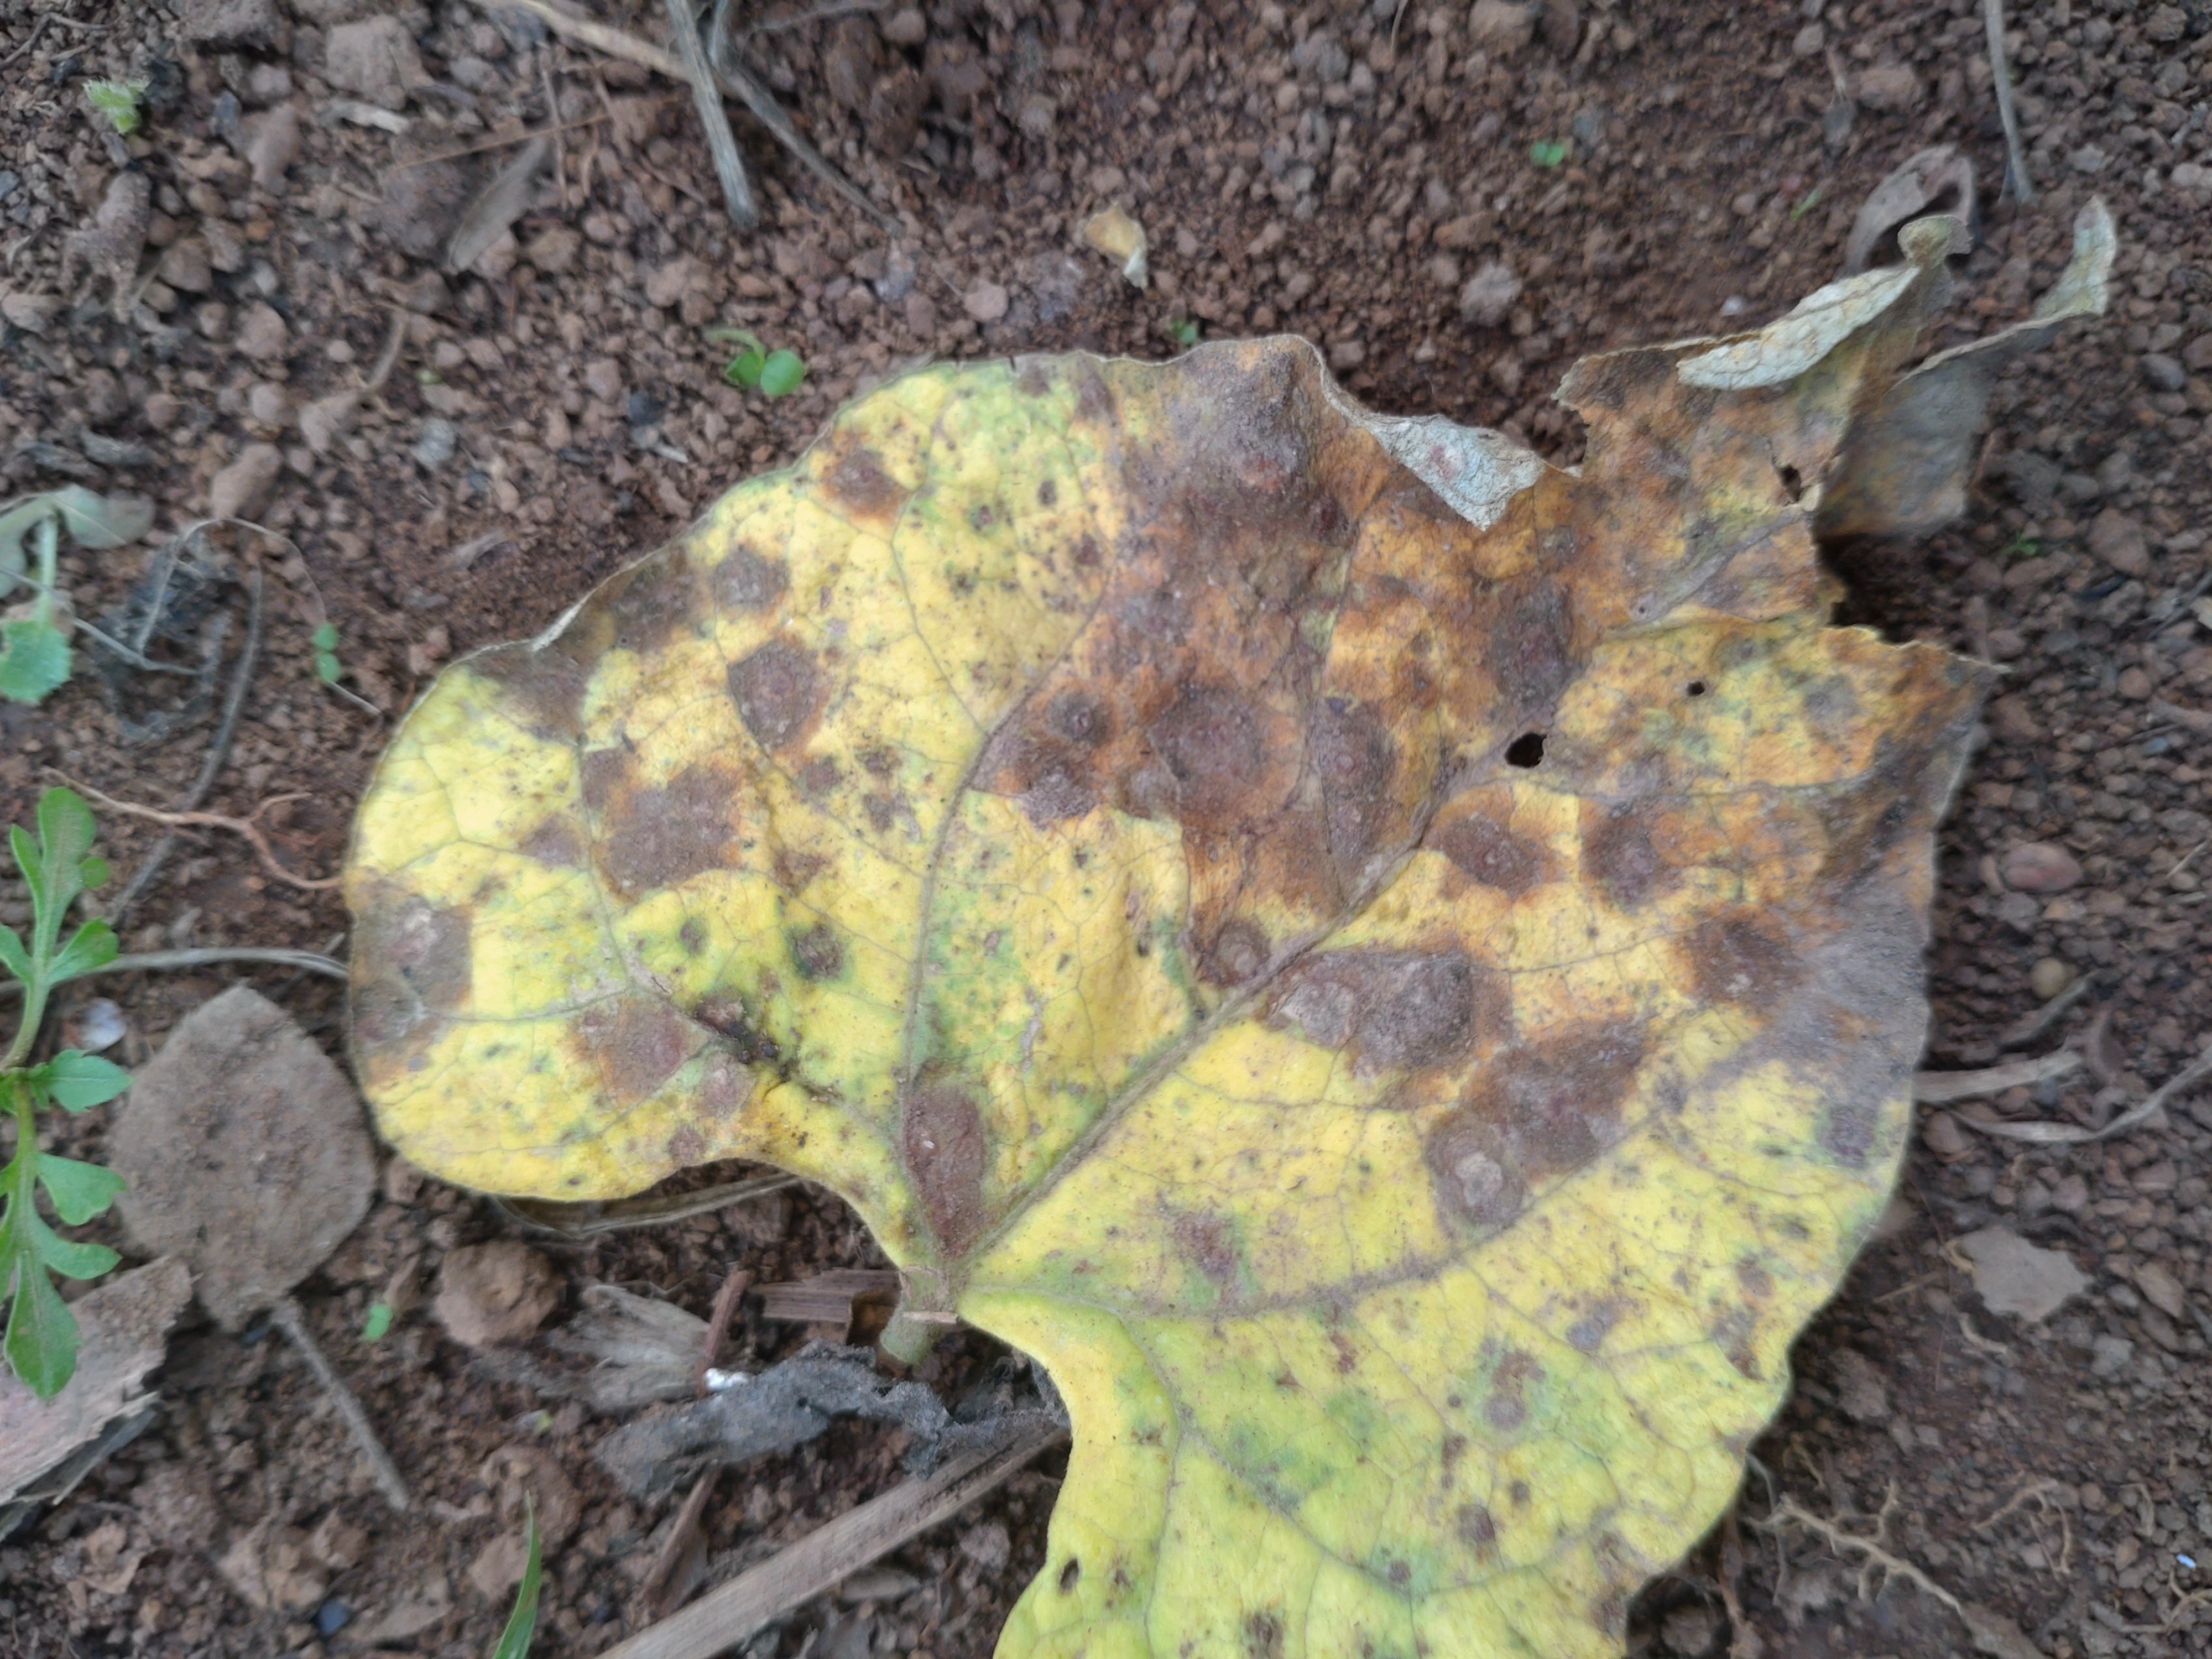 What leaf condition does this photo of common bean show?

rust
